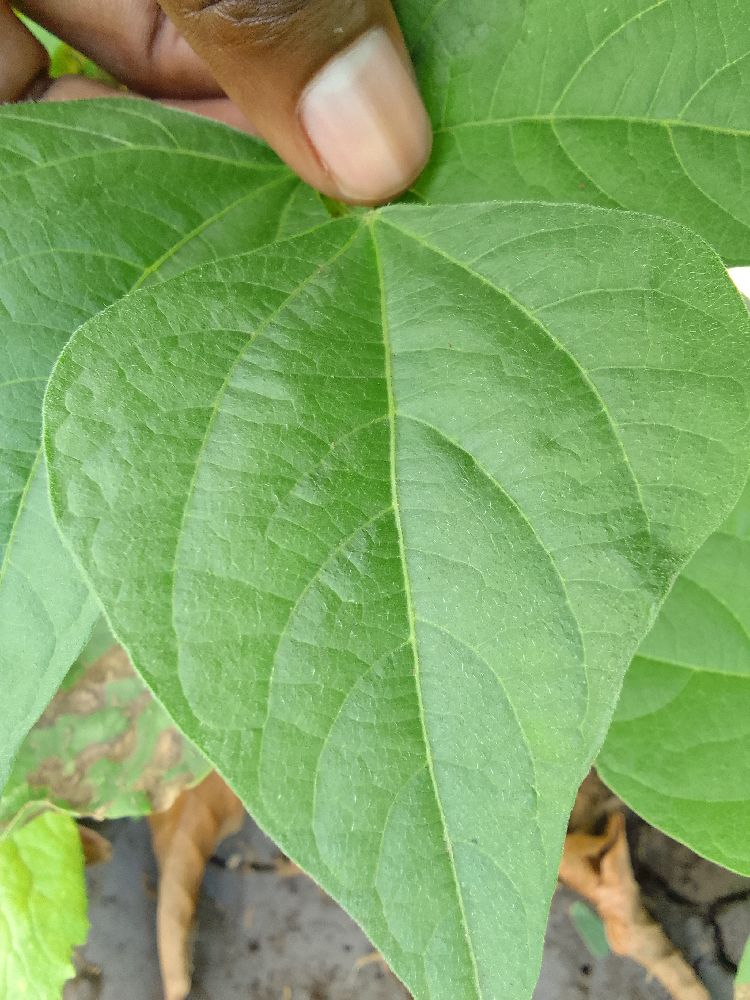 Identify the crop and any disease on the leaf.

common bean, healthy
